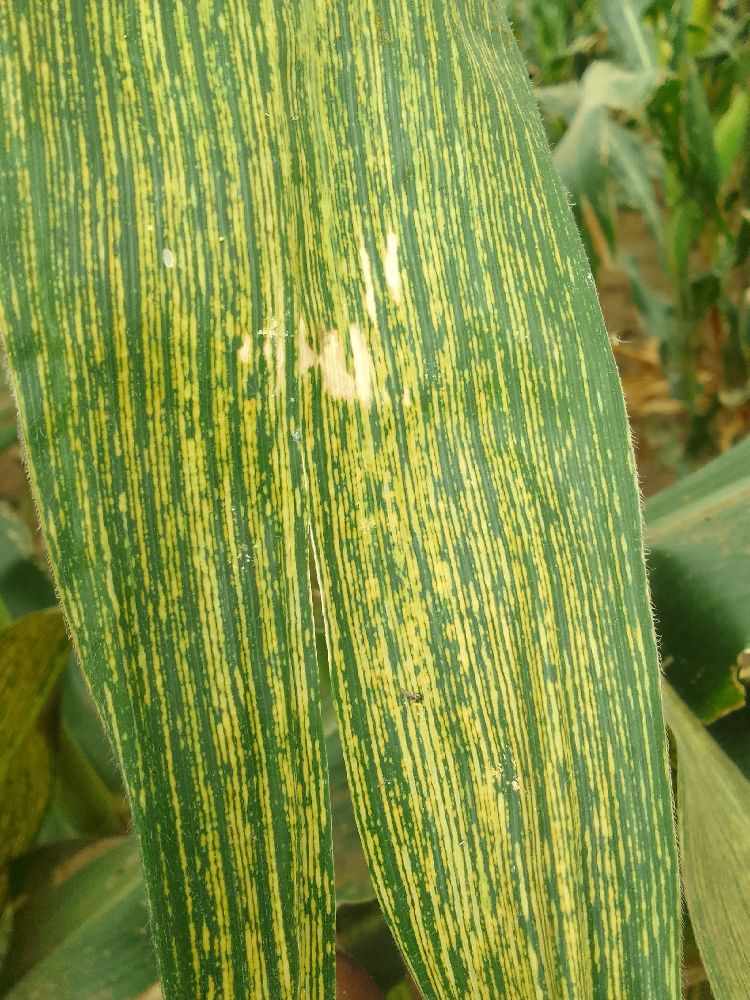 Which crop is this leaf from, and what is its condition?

maize, maize streak virus
